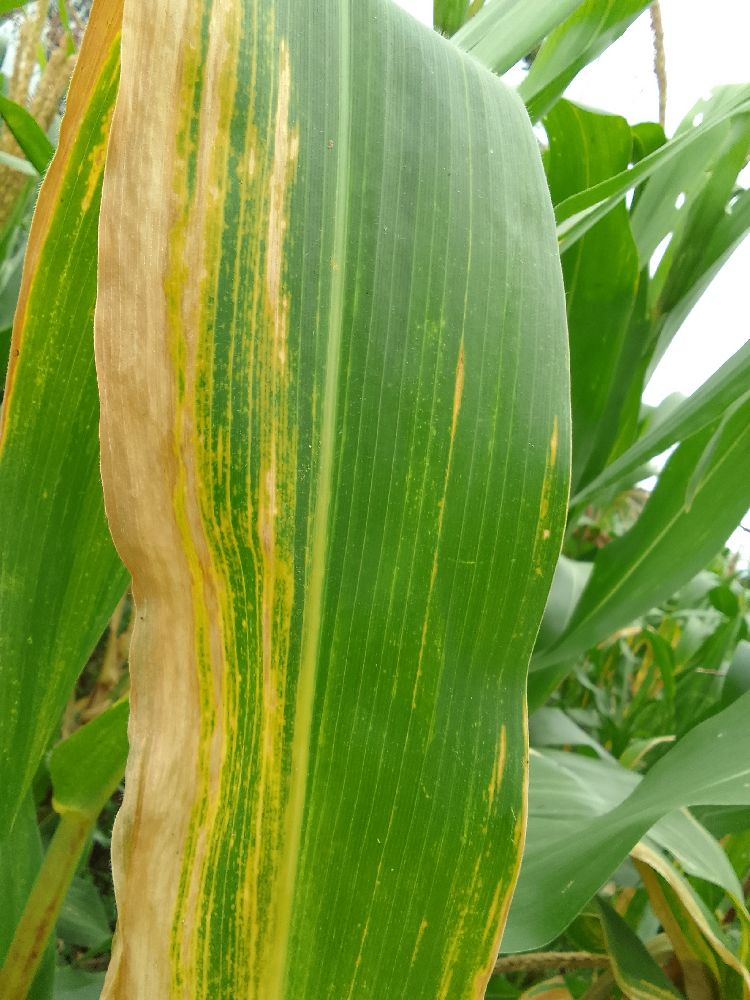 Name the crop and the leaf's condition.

maize, maize lethal necrosis
